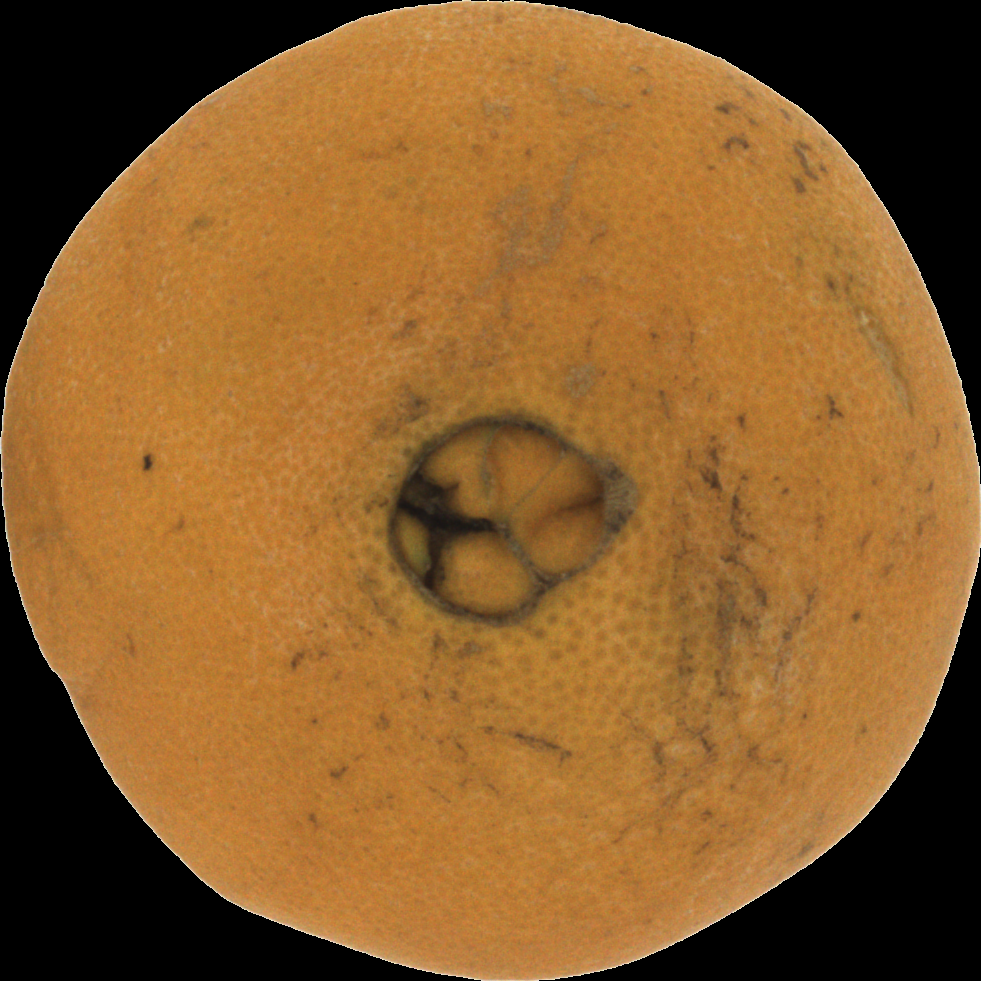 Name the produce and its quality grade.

orange, bad
